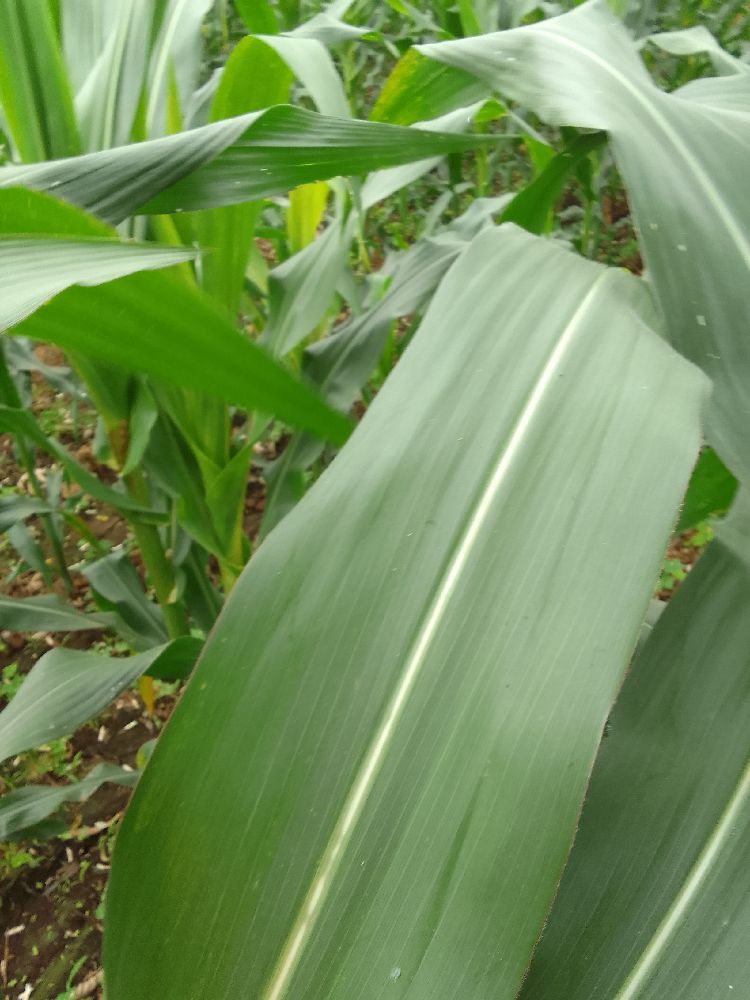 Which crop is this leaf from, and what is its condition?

maize, healthy
